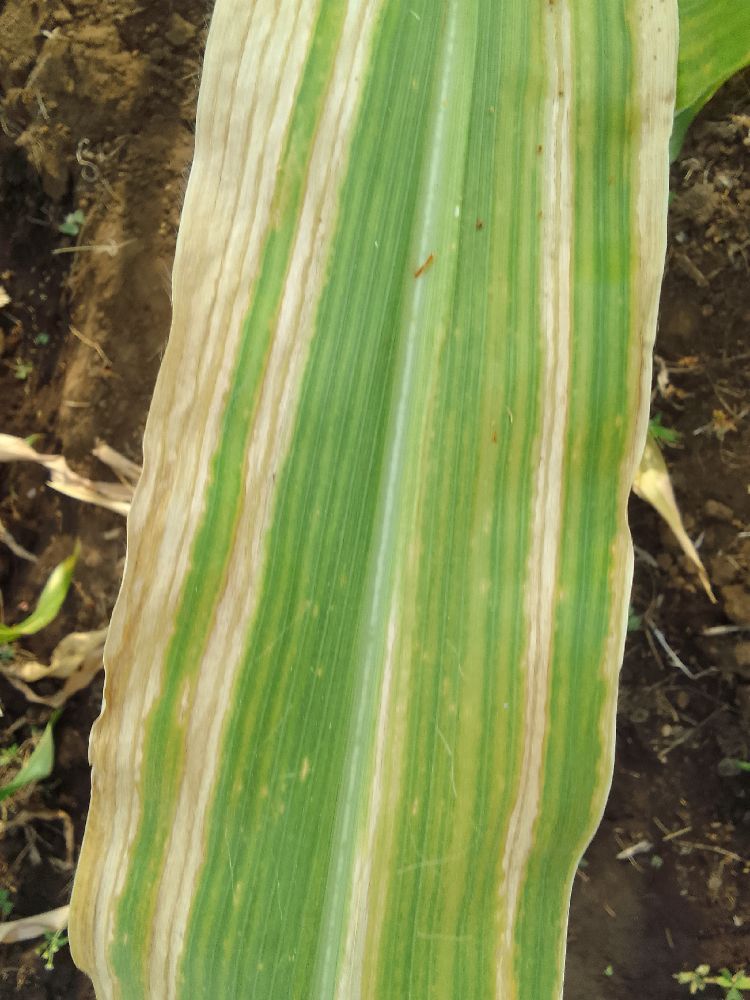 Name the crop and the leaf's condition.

maize, maize lethal necrosis
